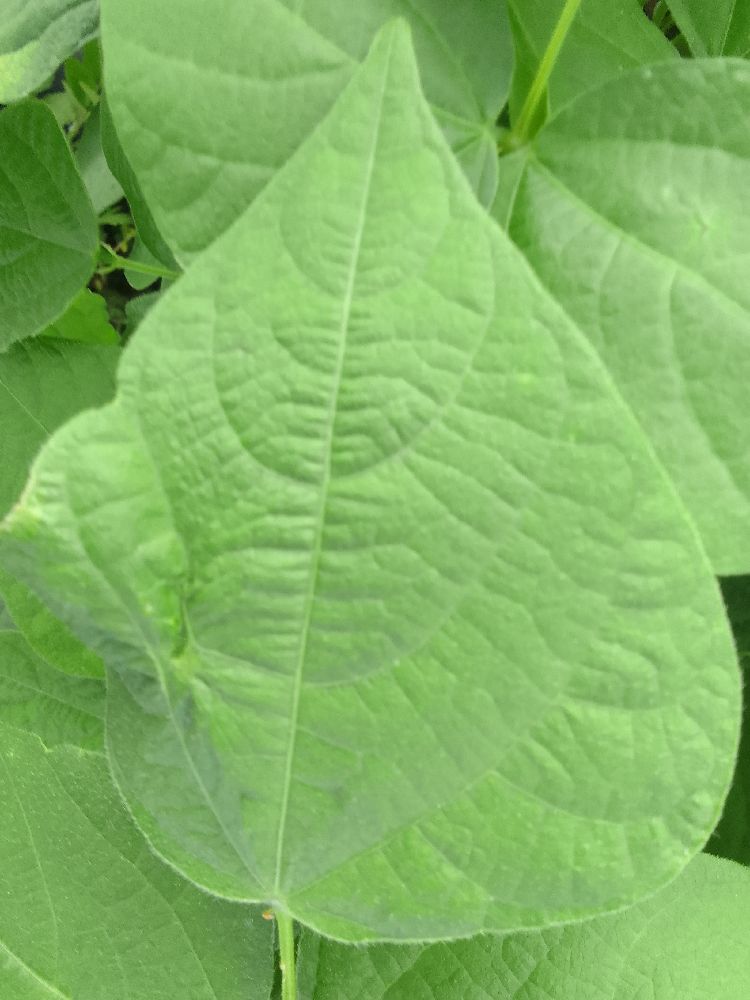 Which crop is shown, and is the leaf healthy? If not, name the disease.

common bean, healthy
